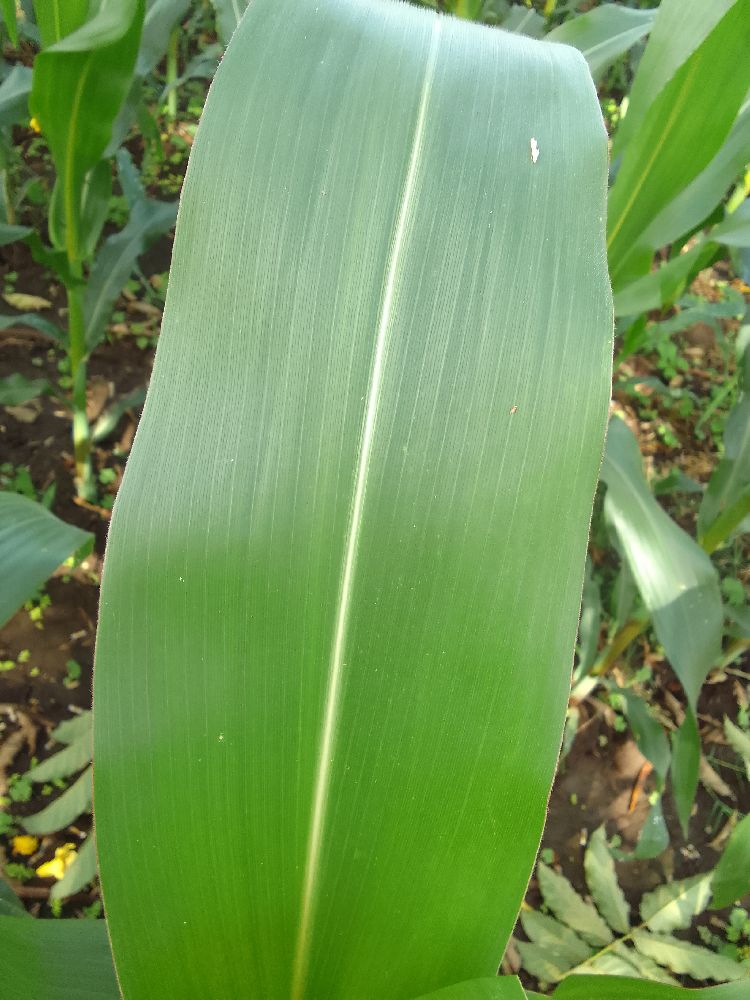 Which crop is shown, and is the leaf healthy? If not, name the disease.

maize, healthy
